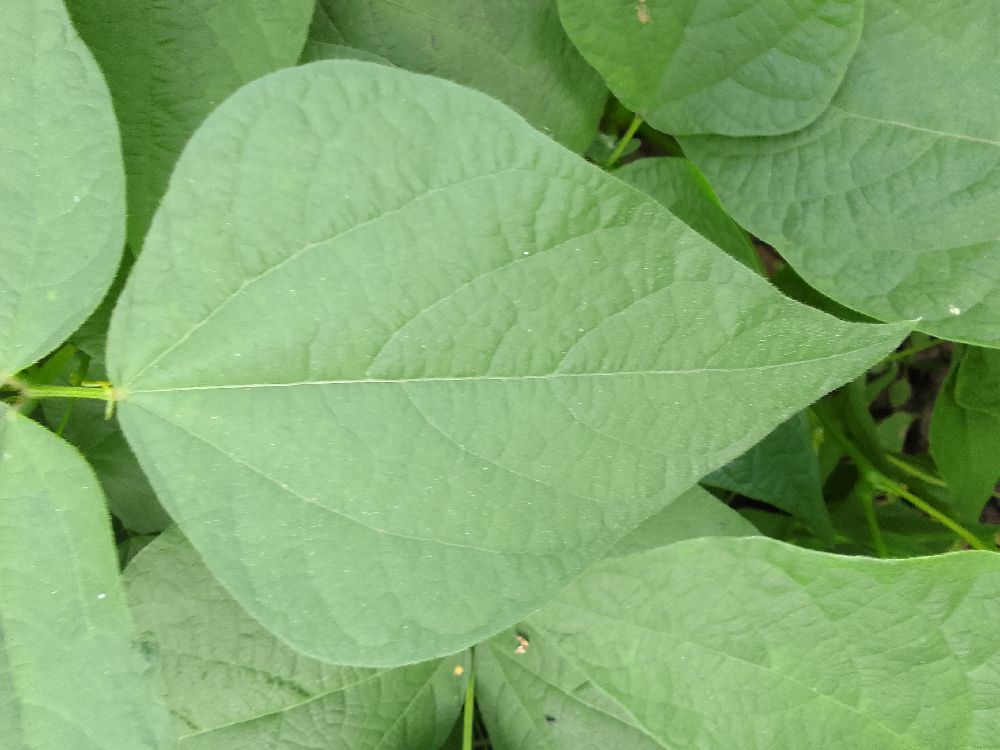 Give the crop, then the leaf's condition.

common bean, healthy
